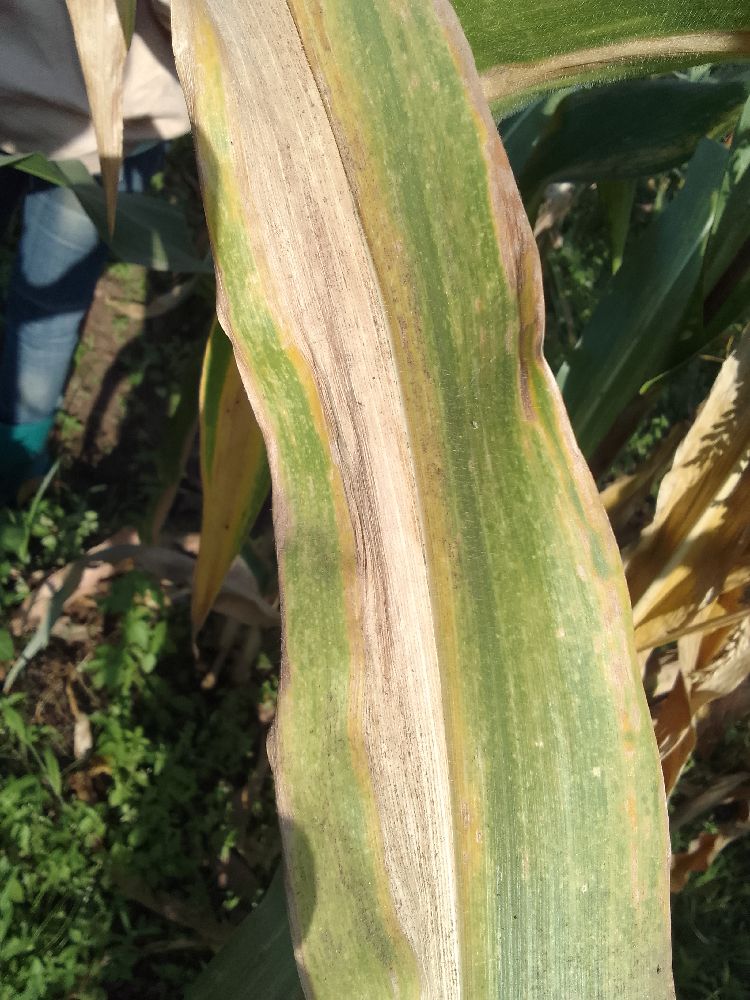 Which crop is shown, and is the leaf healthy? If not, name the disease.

maize, maize lethal necrosis
